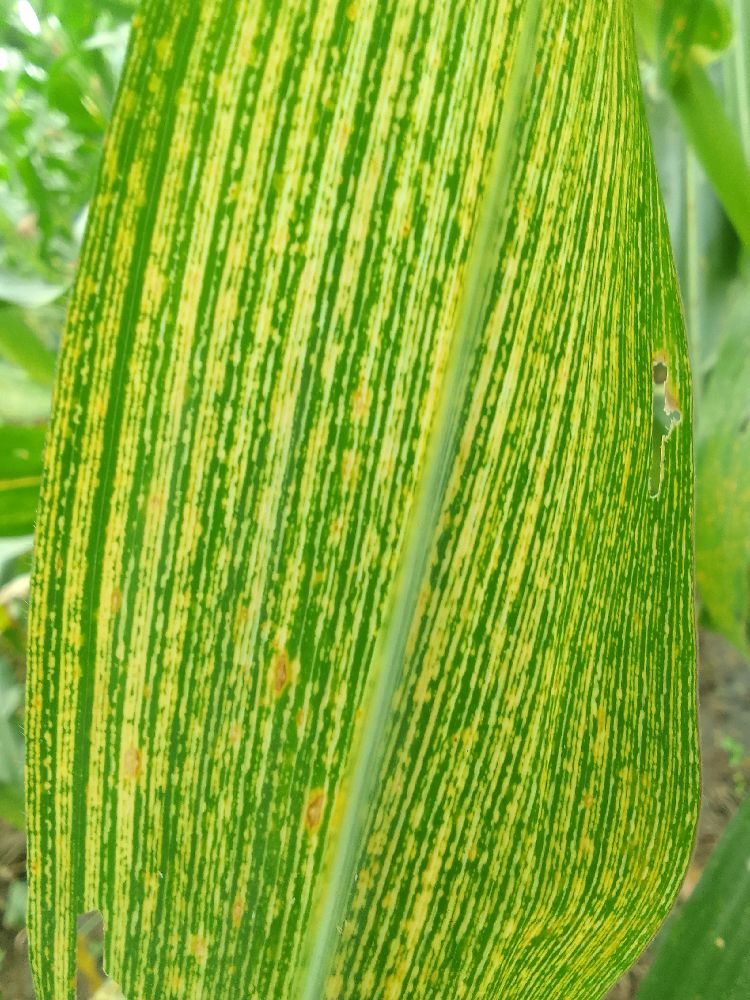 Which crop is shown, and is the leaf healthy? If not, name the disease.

maize, maize streak virus
